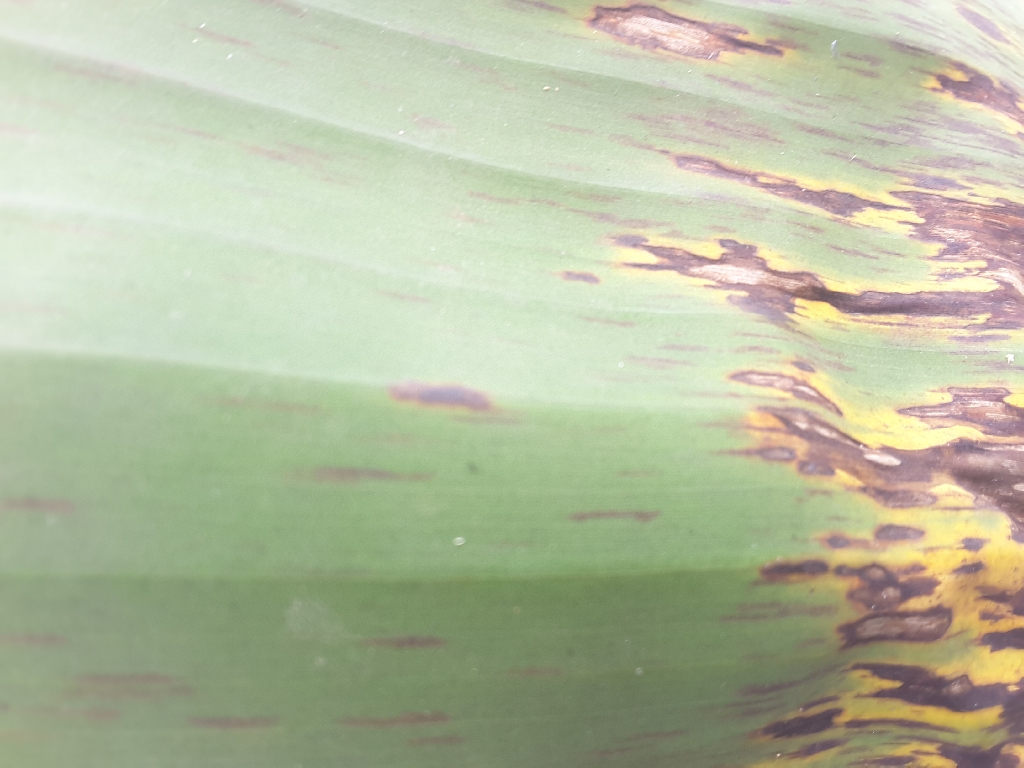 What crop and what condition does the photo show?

banana, black sigatoka
